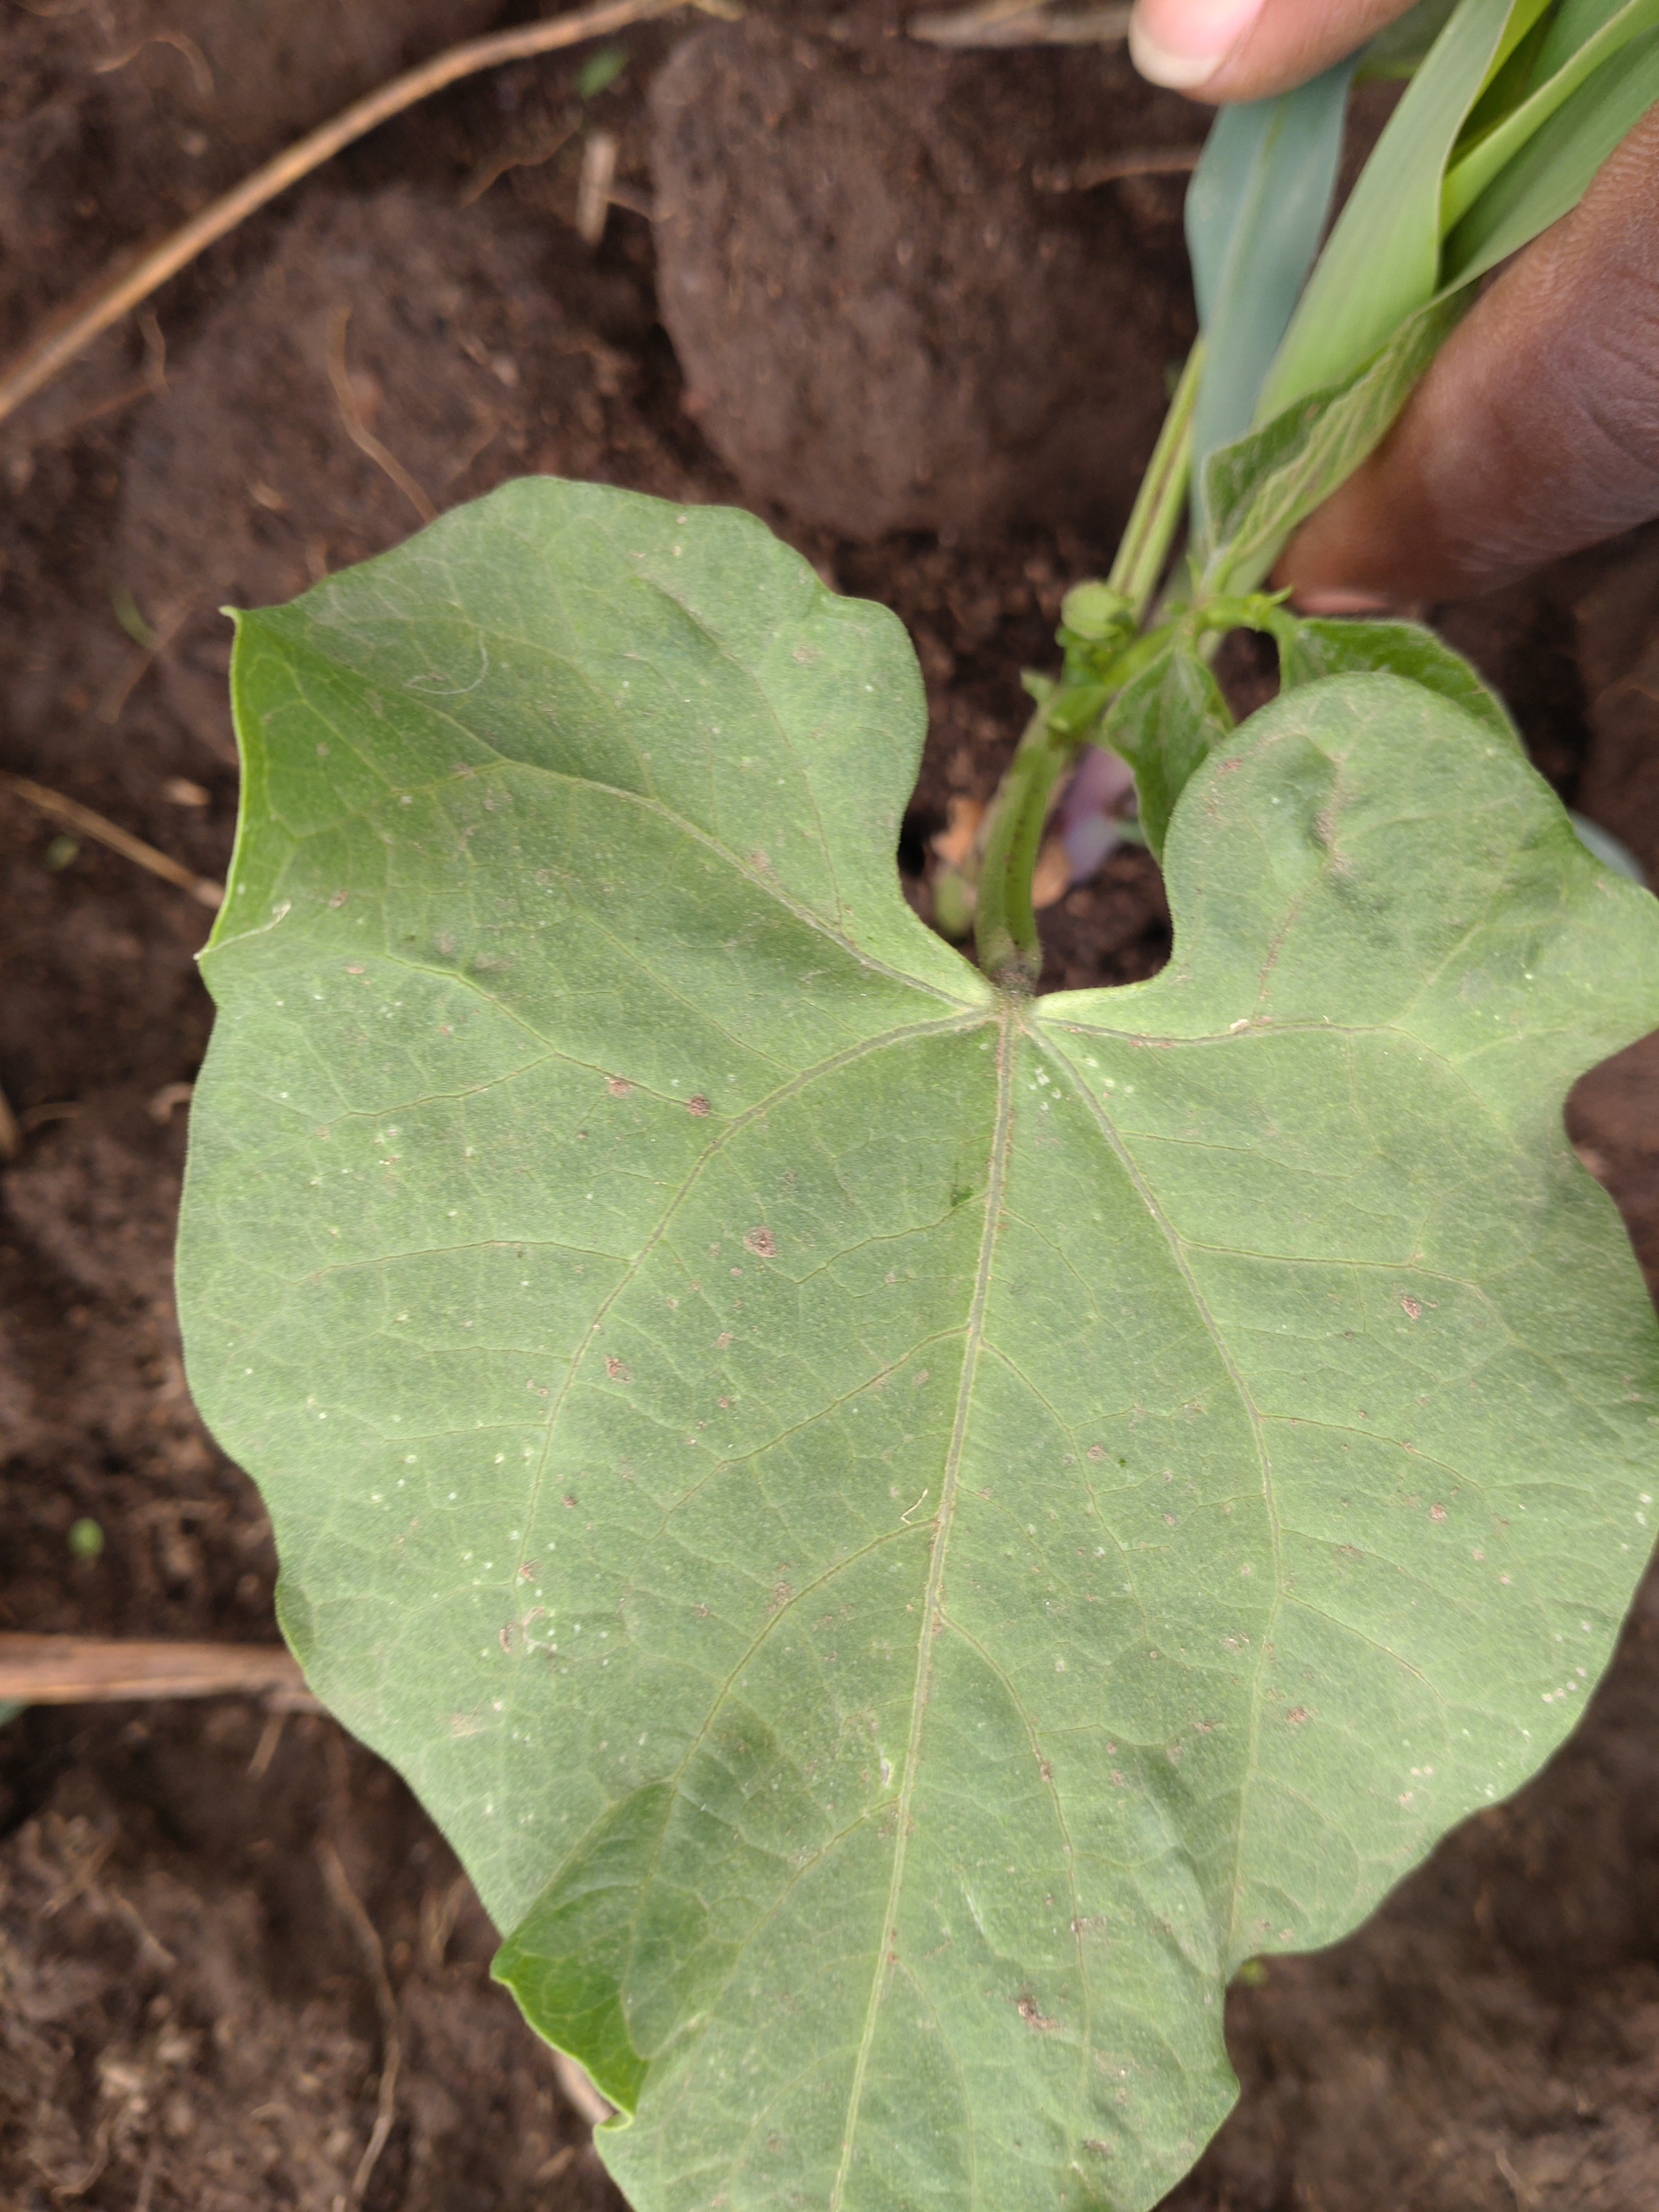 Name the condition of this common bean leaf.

healthy
